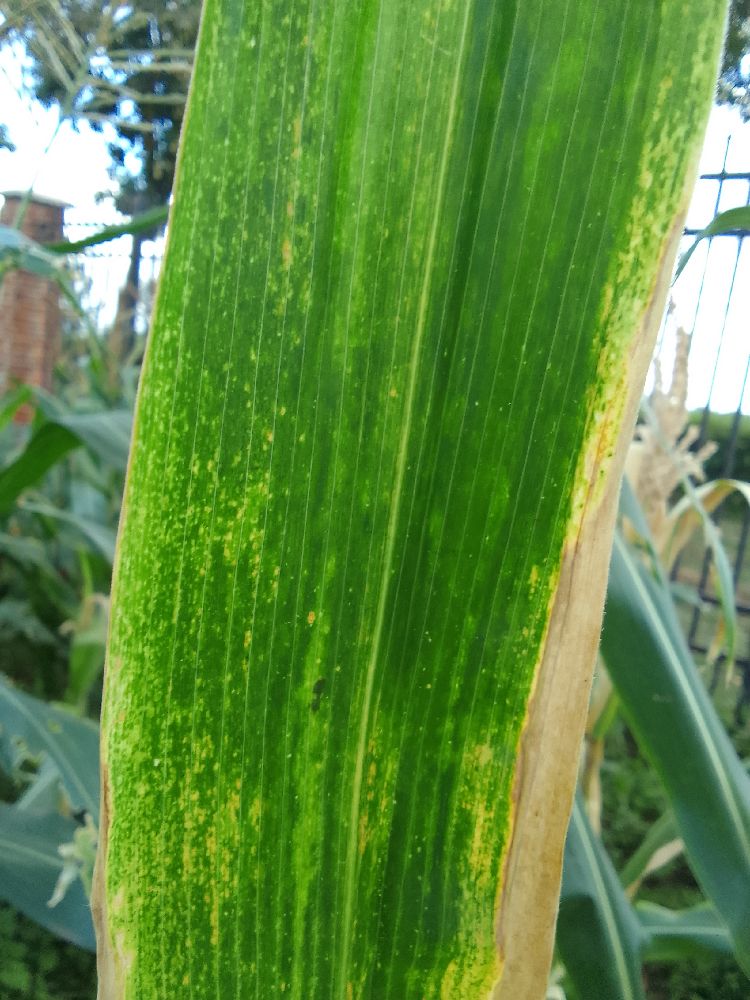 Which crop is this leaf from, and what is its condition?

maize, maize lethal necrosis
